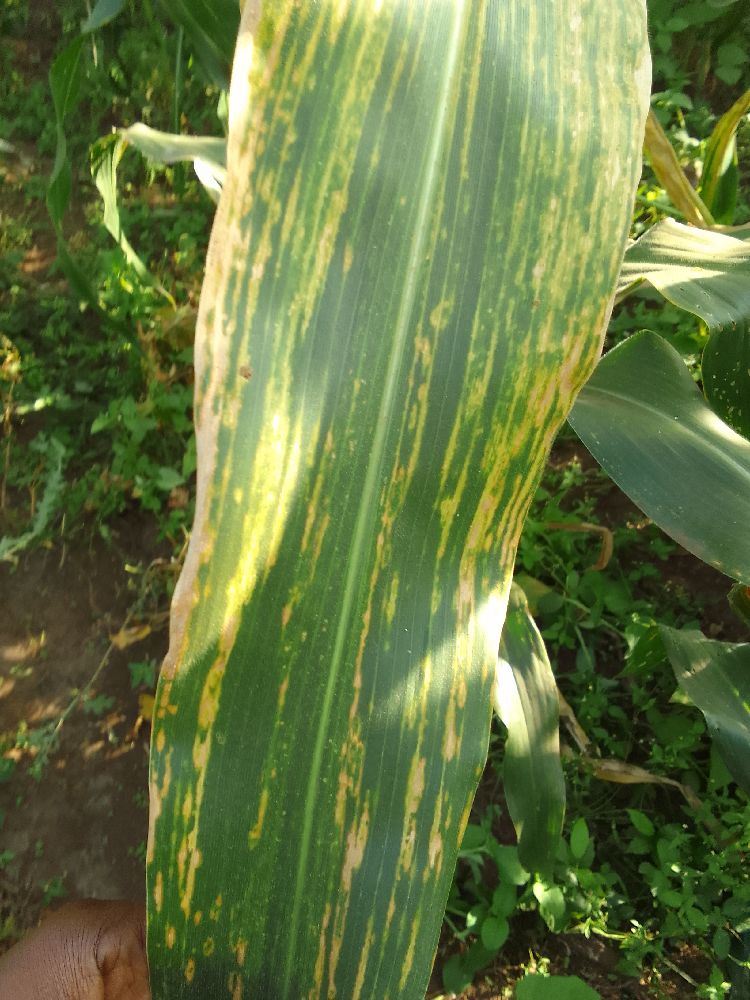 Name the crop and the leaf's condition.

maize, maize lethal necrosis
